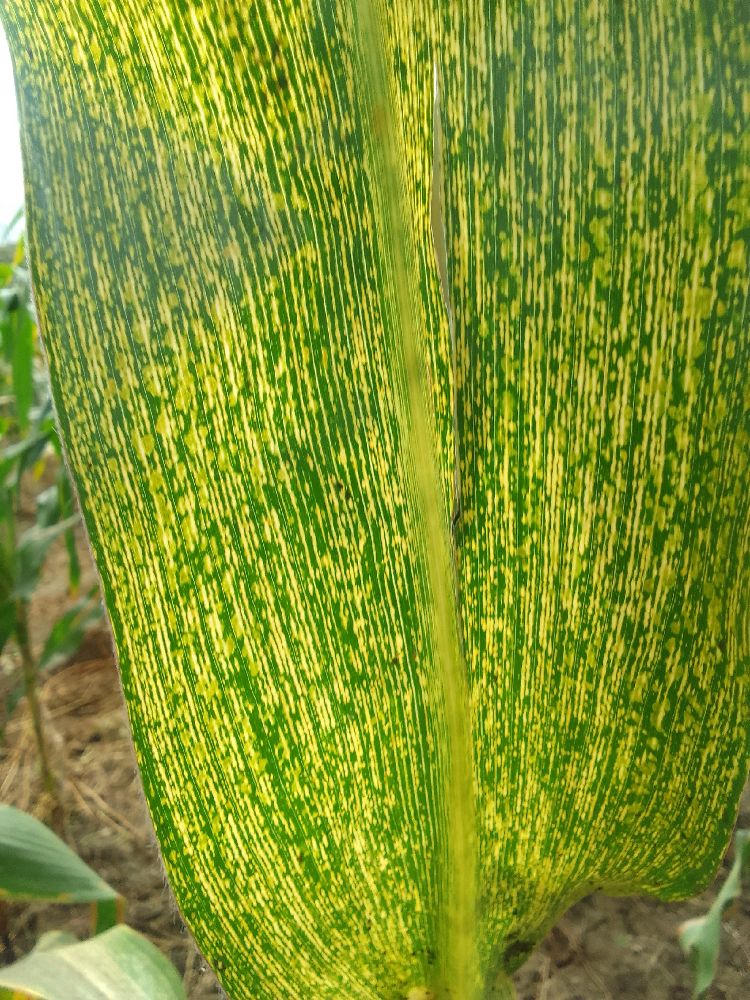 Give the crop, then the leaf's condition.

maize, maize streak virus
